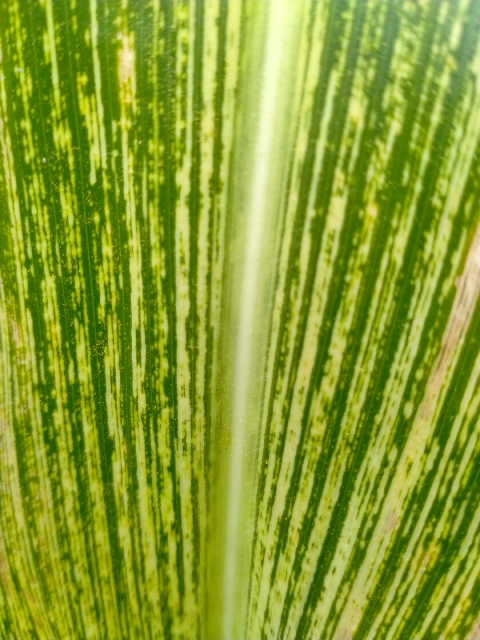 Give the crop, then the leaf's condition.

maize, maize streak virus
